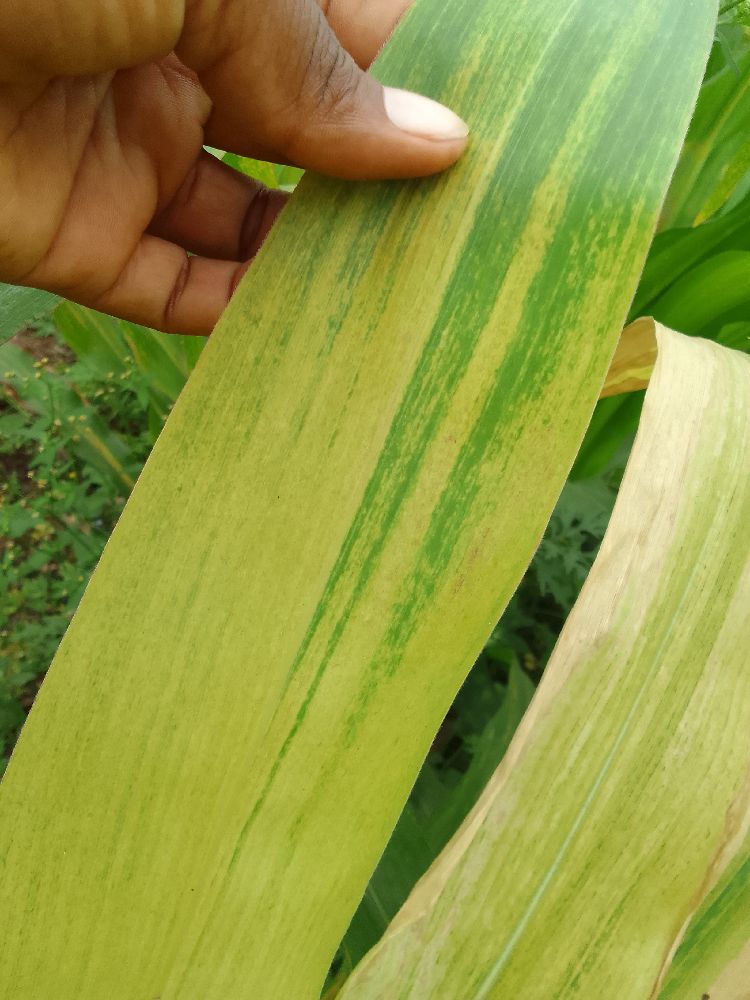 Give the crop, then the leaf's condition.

maize, maize lethal necrosis
